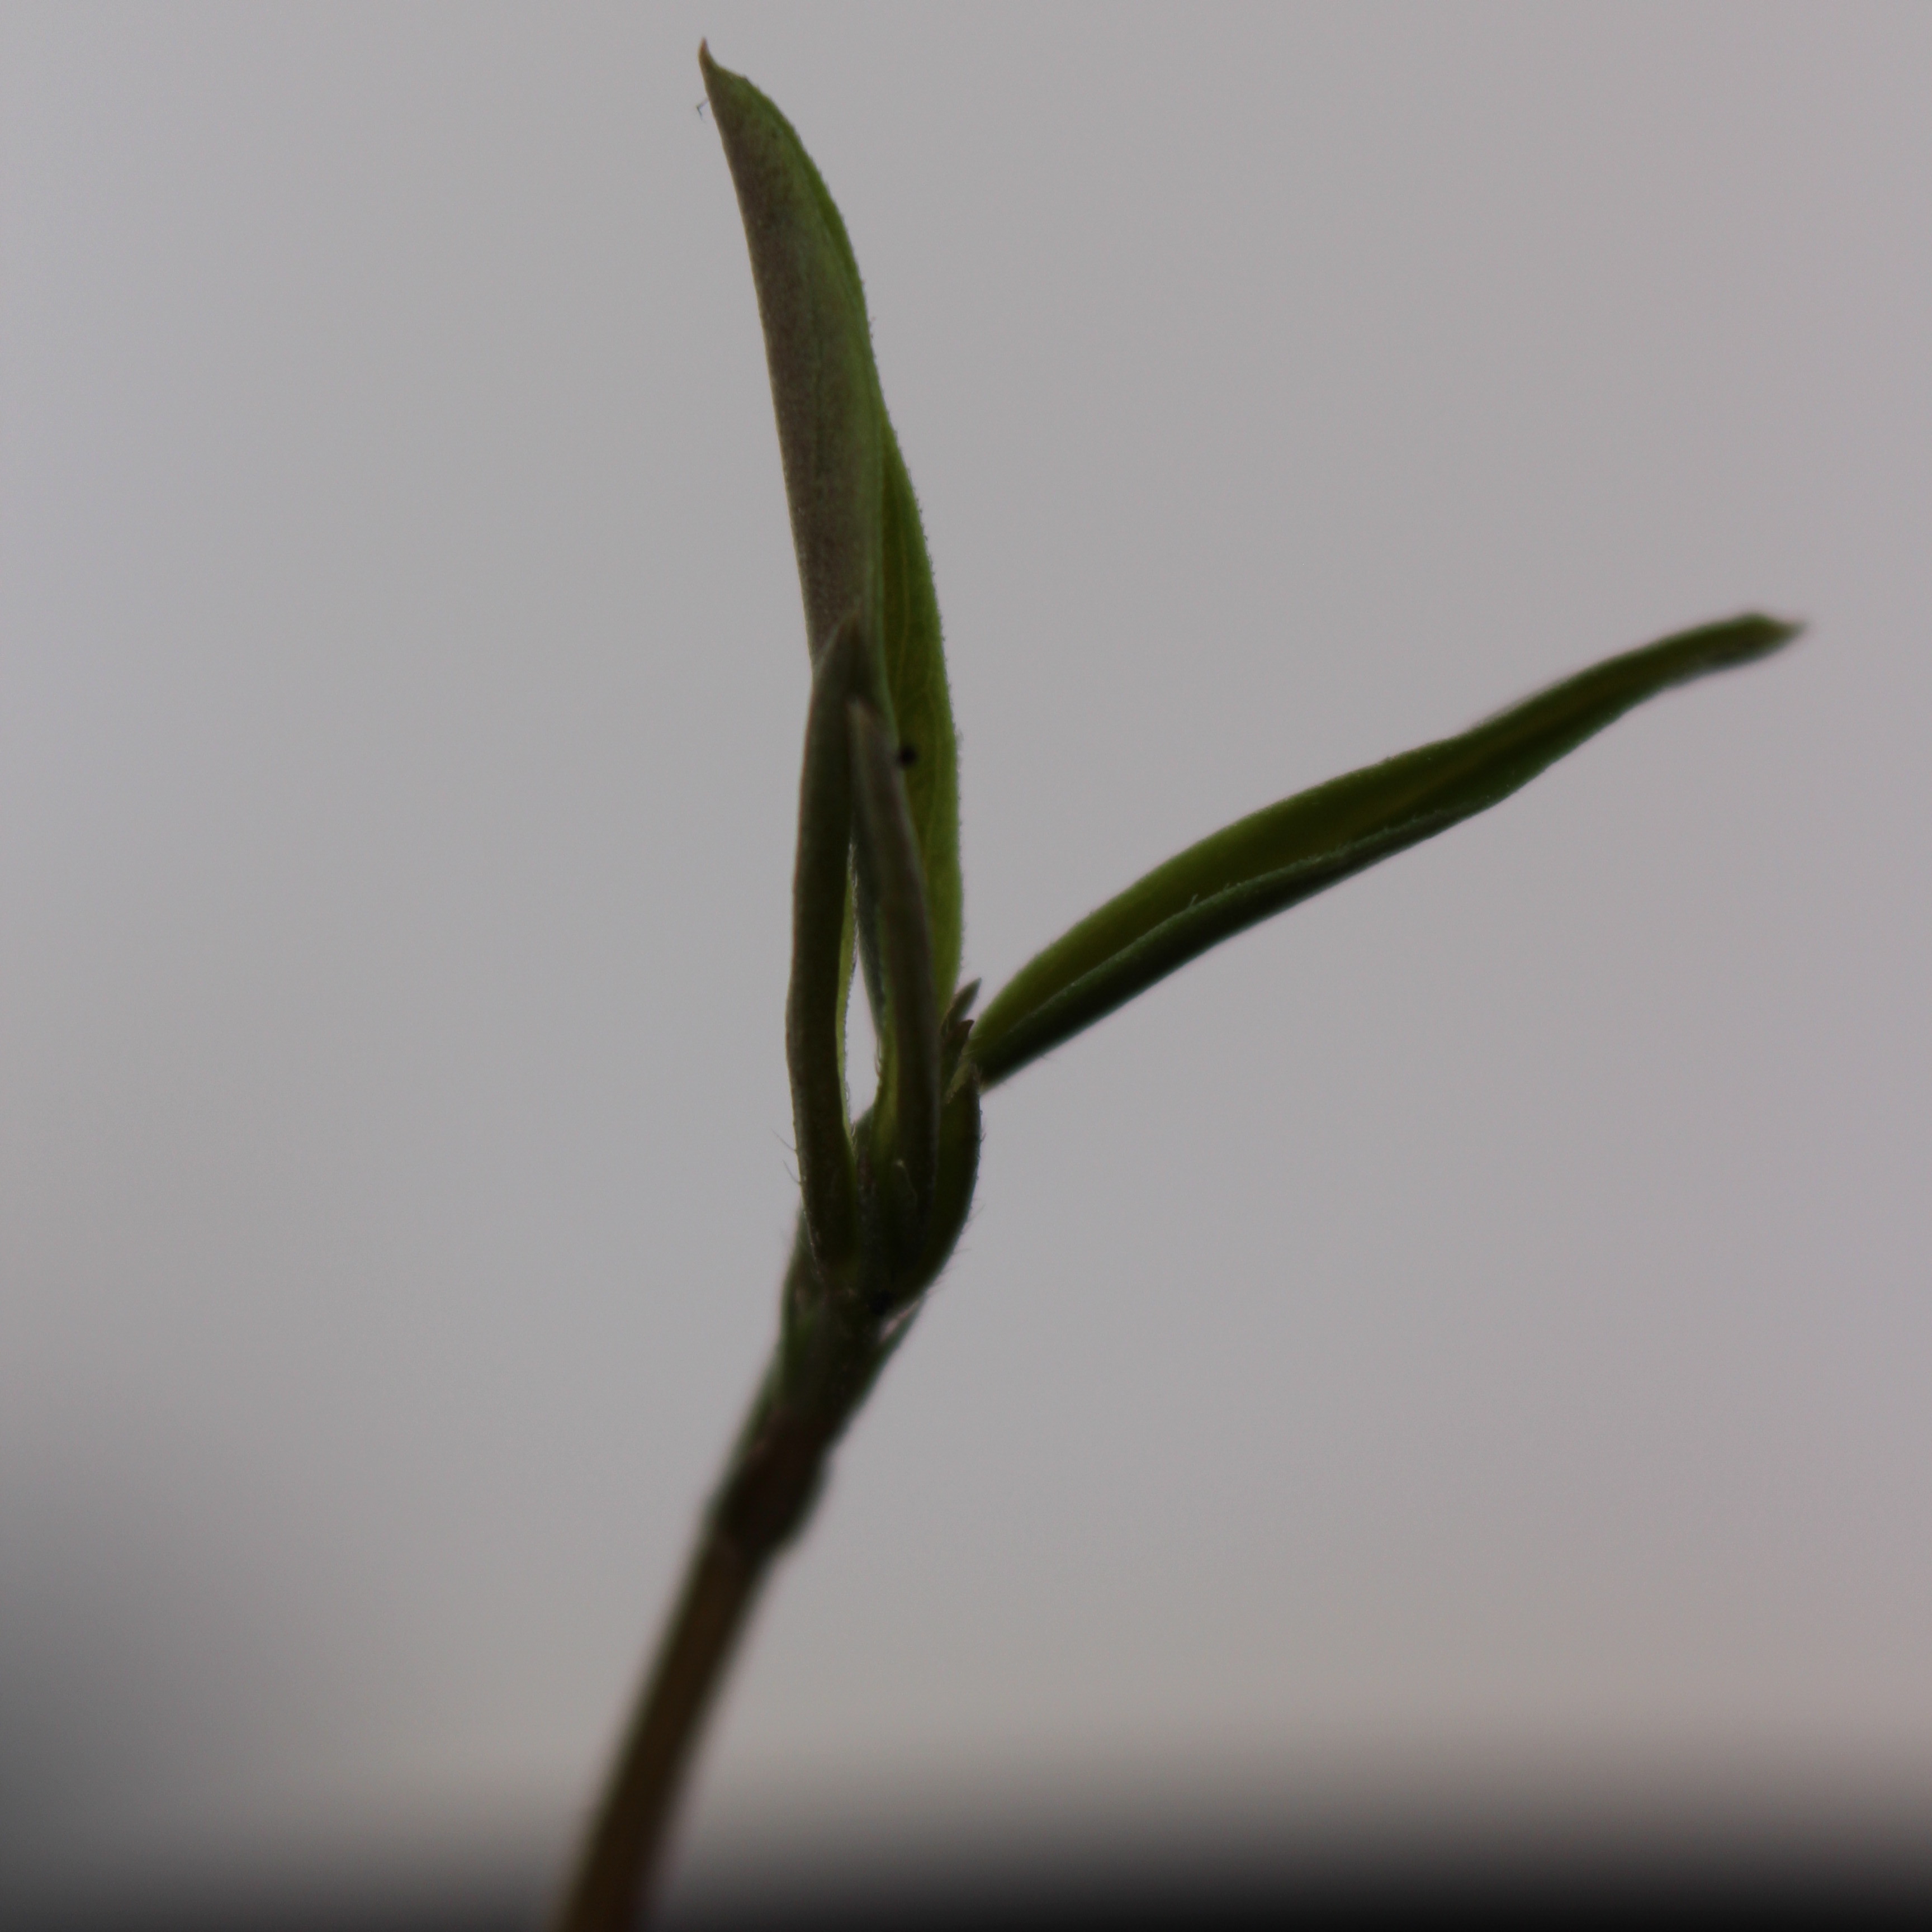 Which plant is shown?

Vicia sativa
